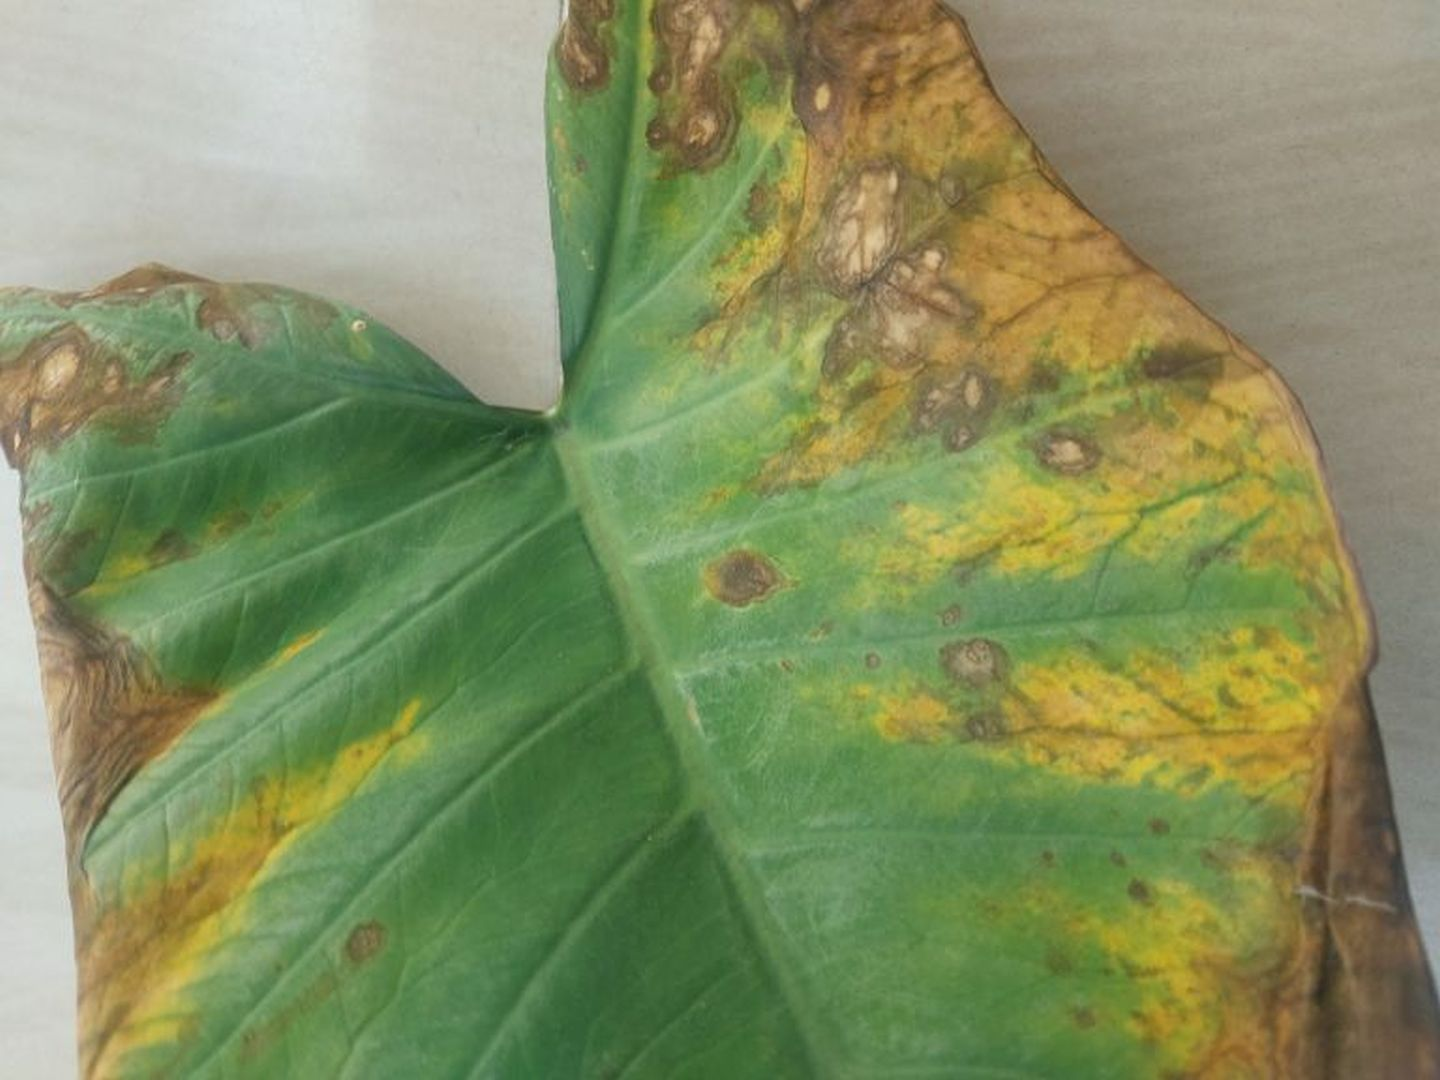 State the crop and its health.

taro, leaf blight
